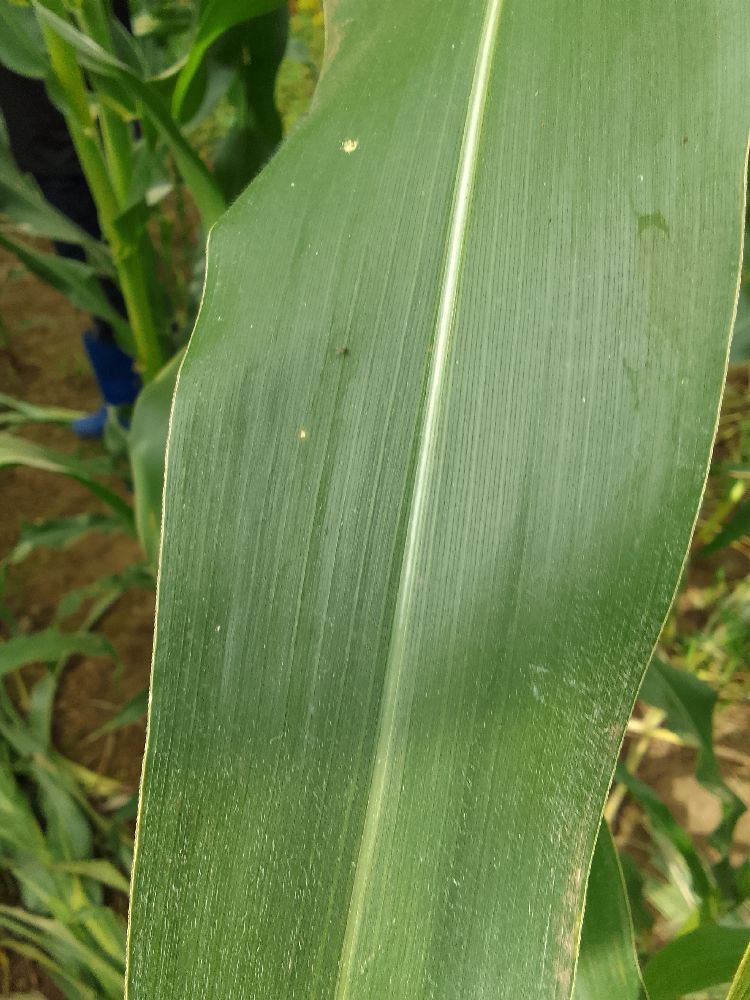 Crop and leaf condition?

maize, healthy
